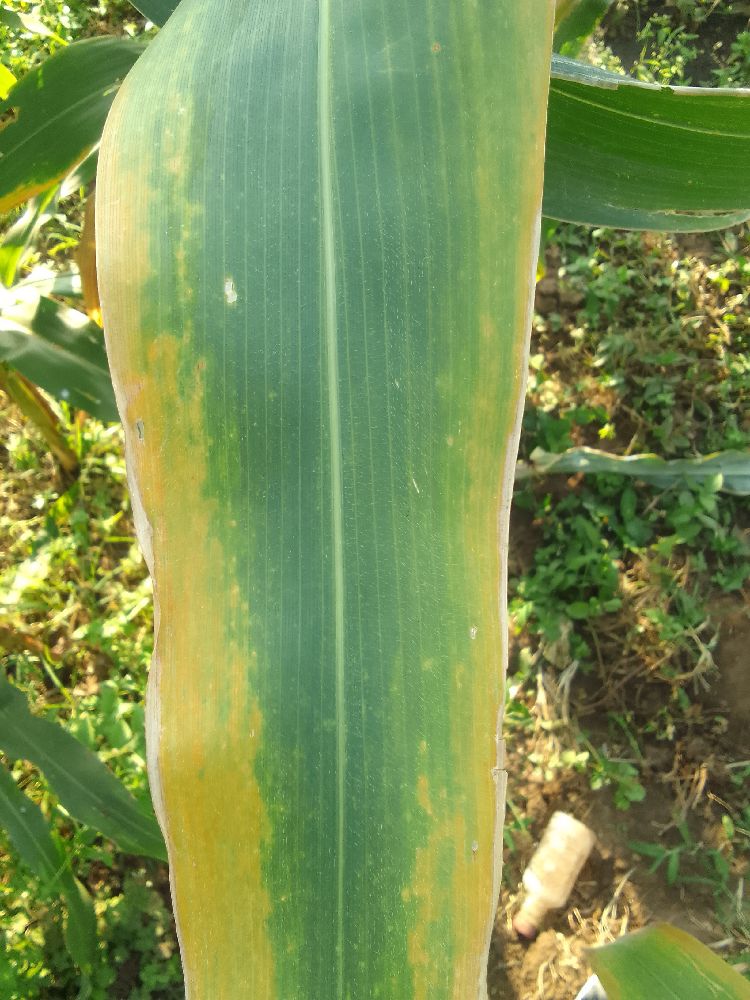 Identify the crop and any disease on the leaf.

maize, maize lethal necrosis
